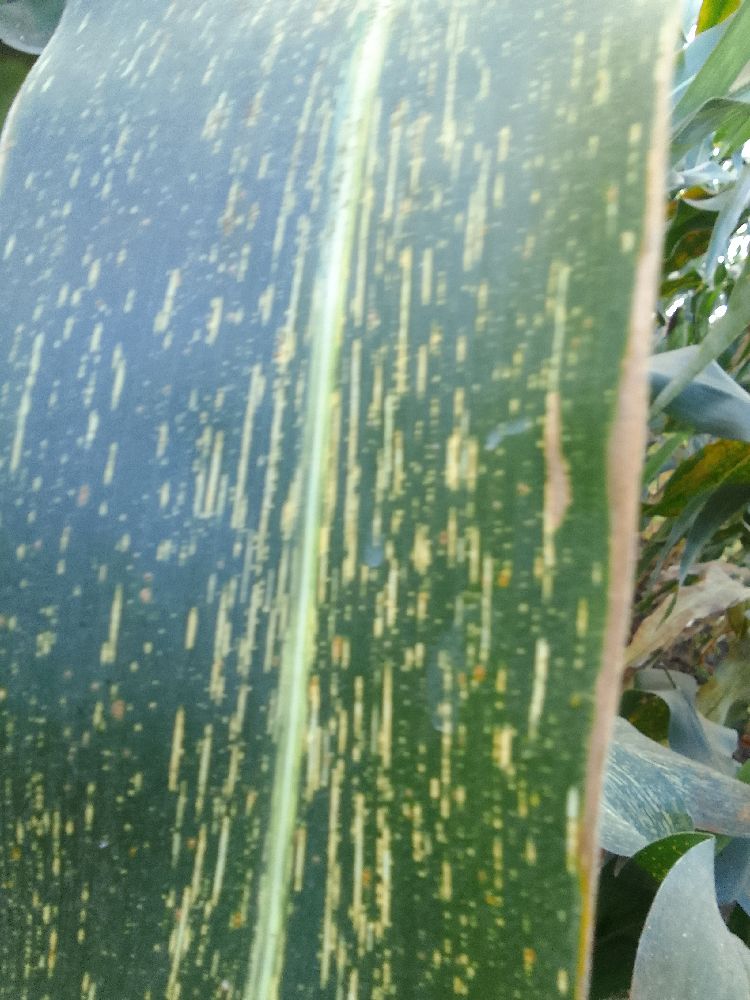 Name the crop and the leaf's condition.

maize, maize streak virus
